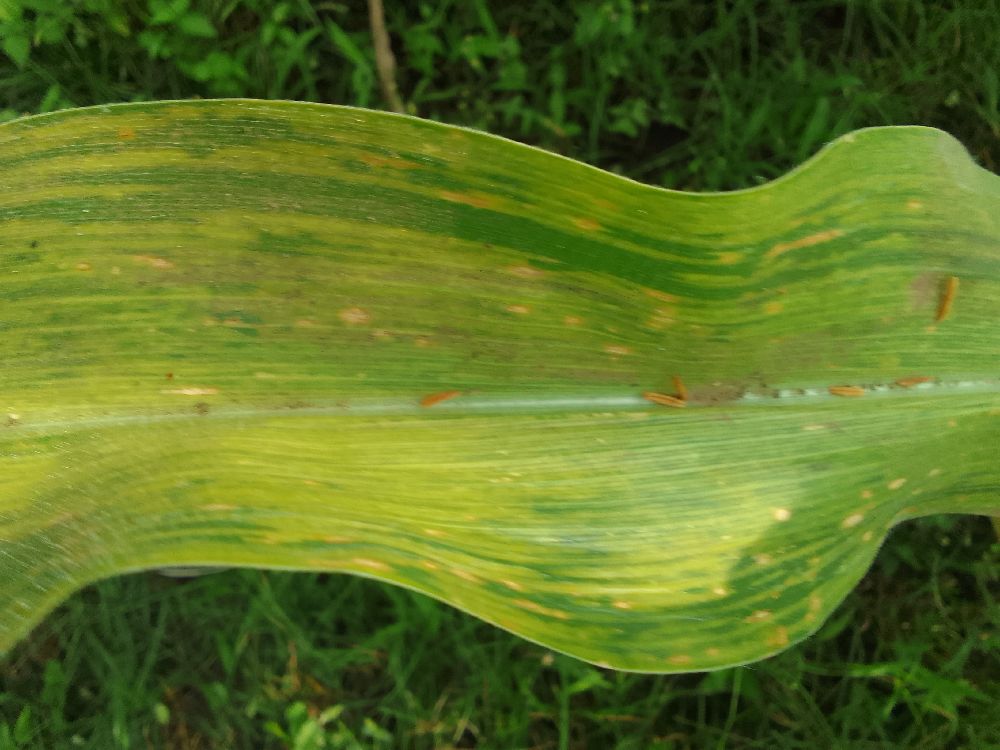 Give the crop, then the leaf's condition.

maize, maize lethal necrosis
